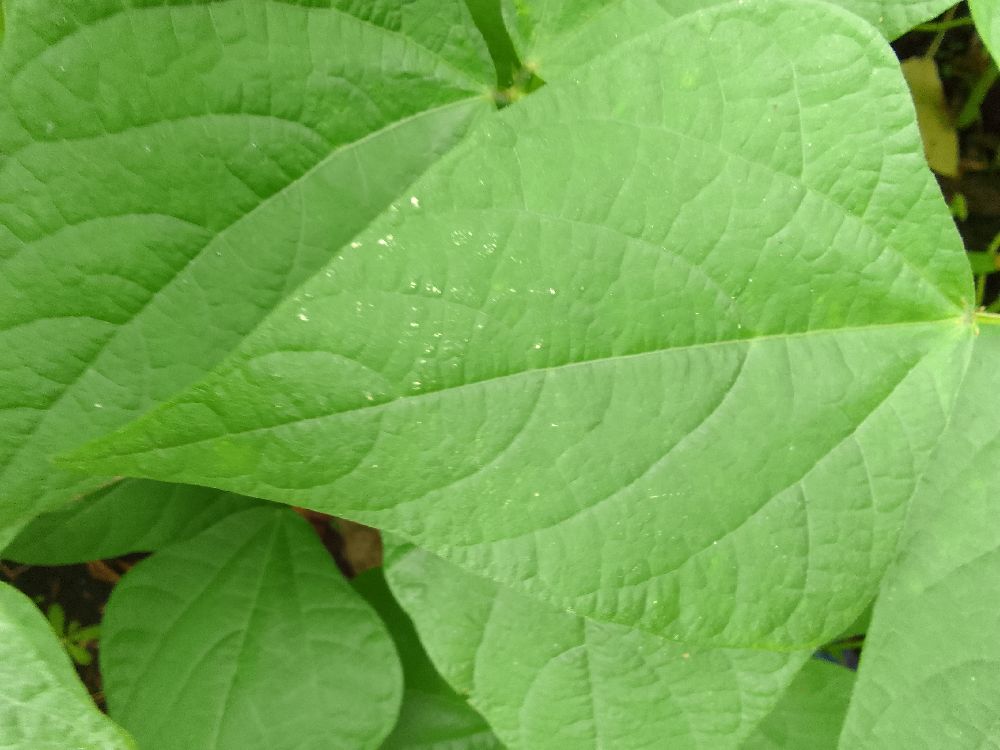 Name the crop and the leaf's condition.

common bean, healthy
